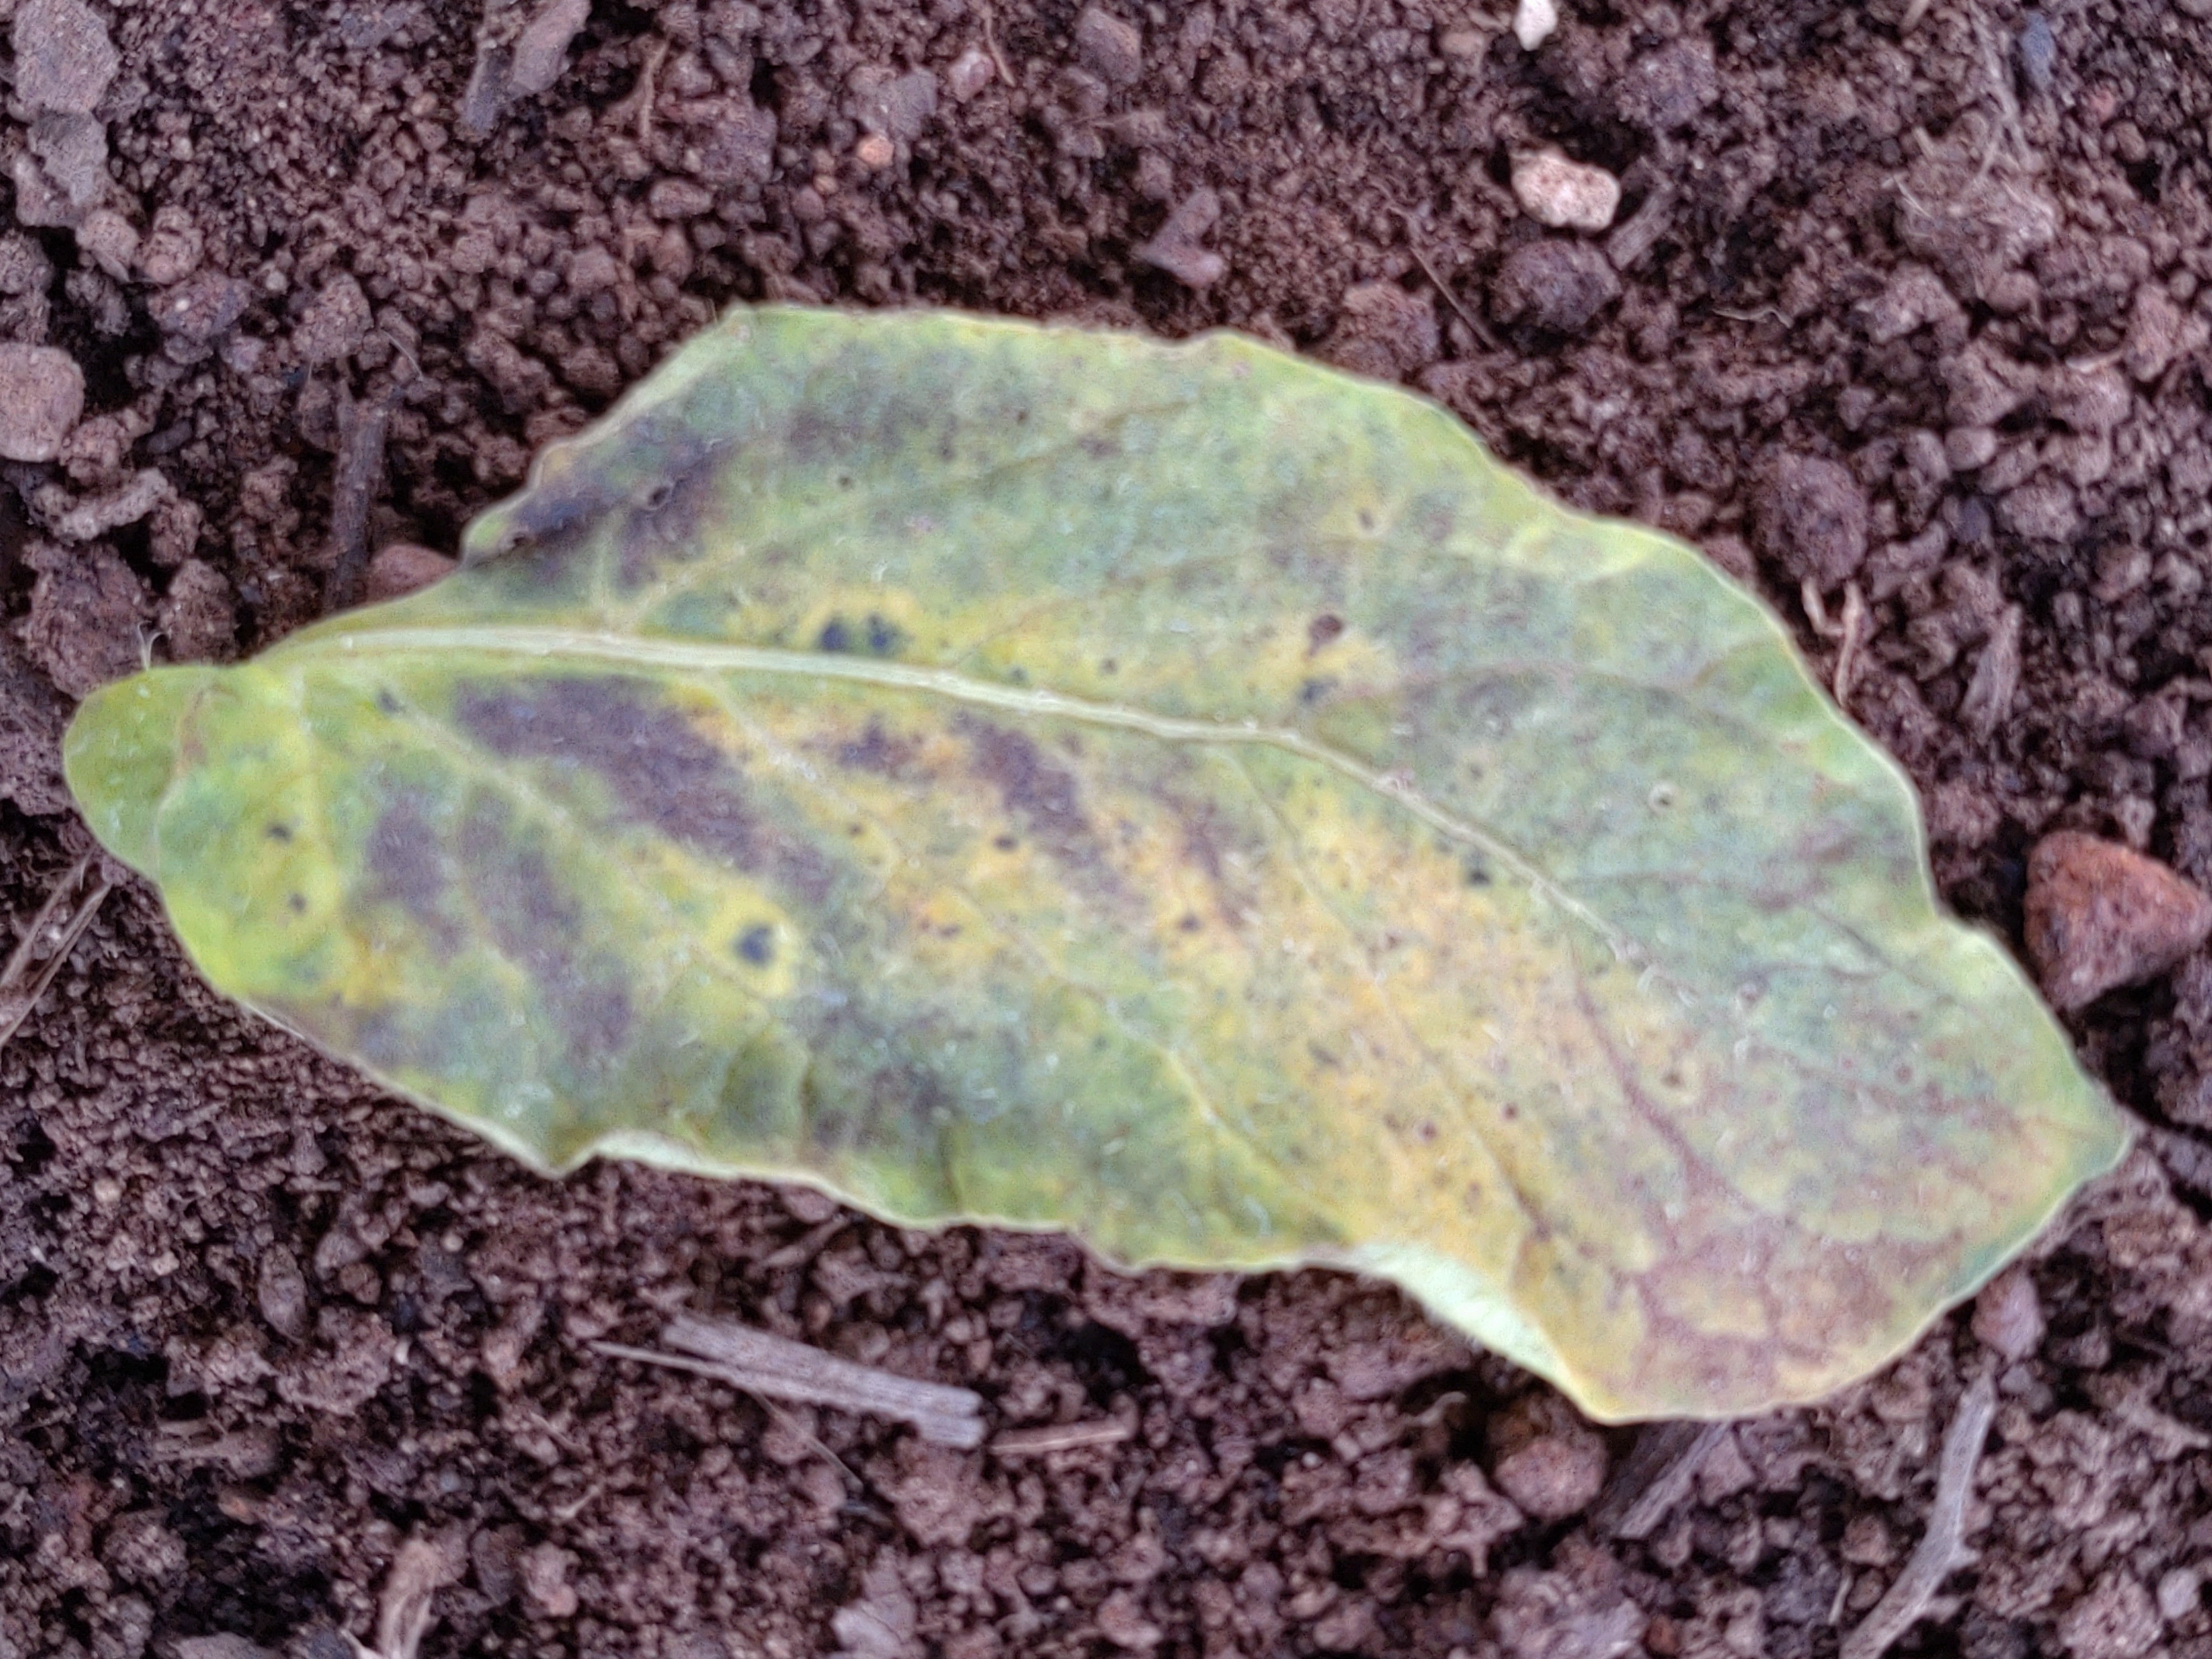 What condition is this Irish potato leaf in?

late blight
